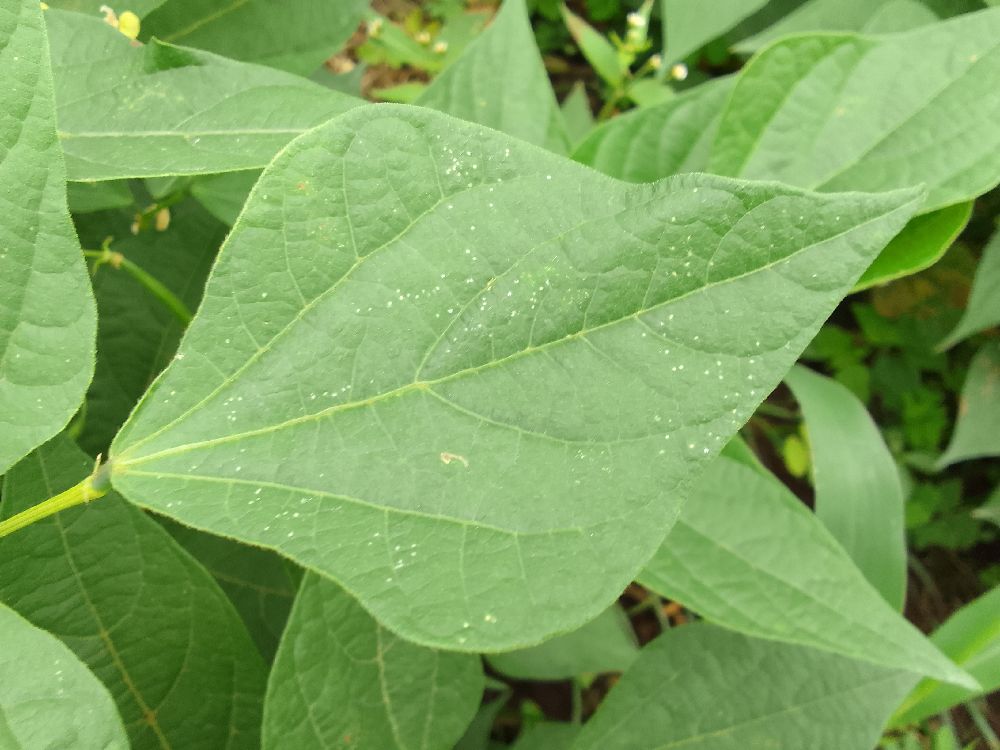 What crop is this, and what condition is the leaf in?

common bean, healthy
